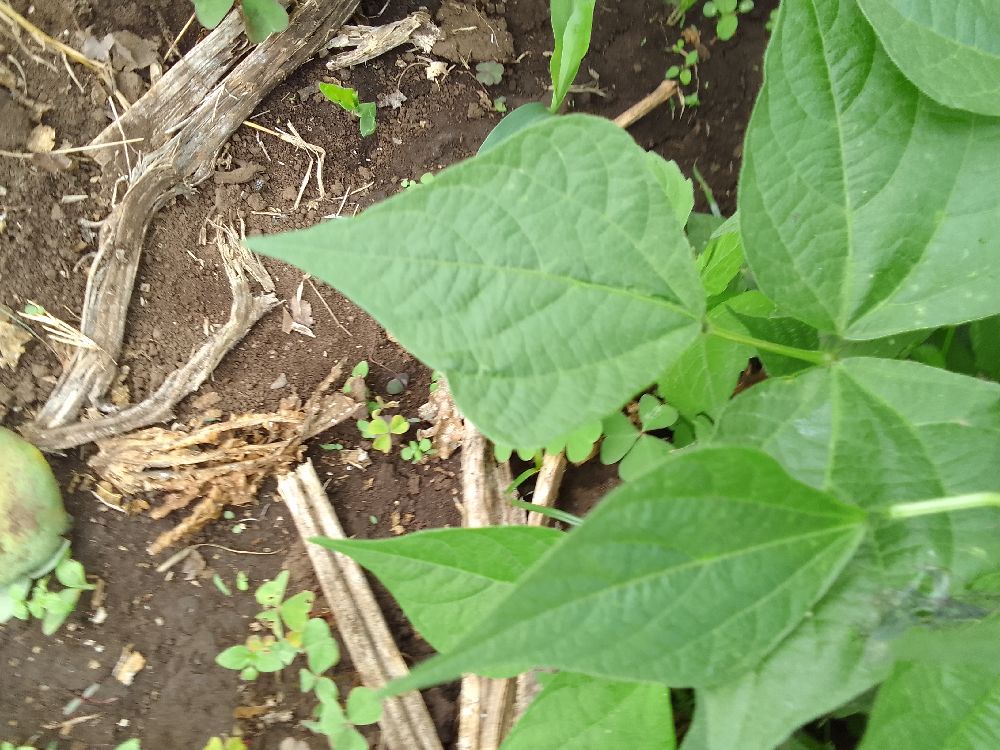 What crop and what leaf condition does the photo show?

common bean, healthy
